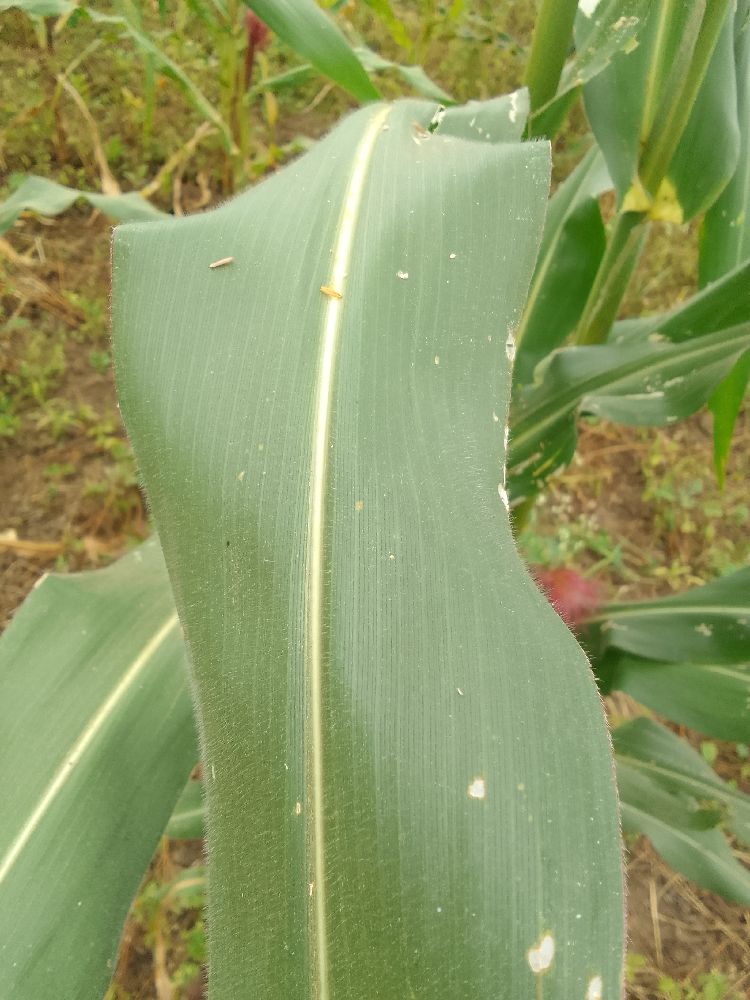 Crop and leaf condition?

maize, healthy
